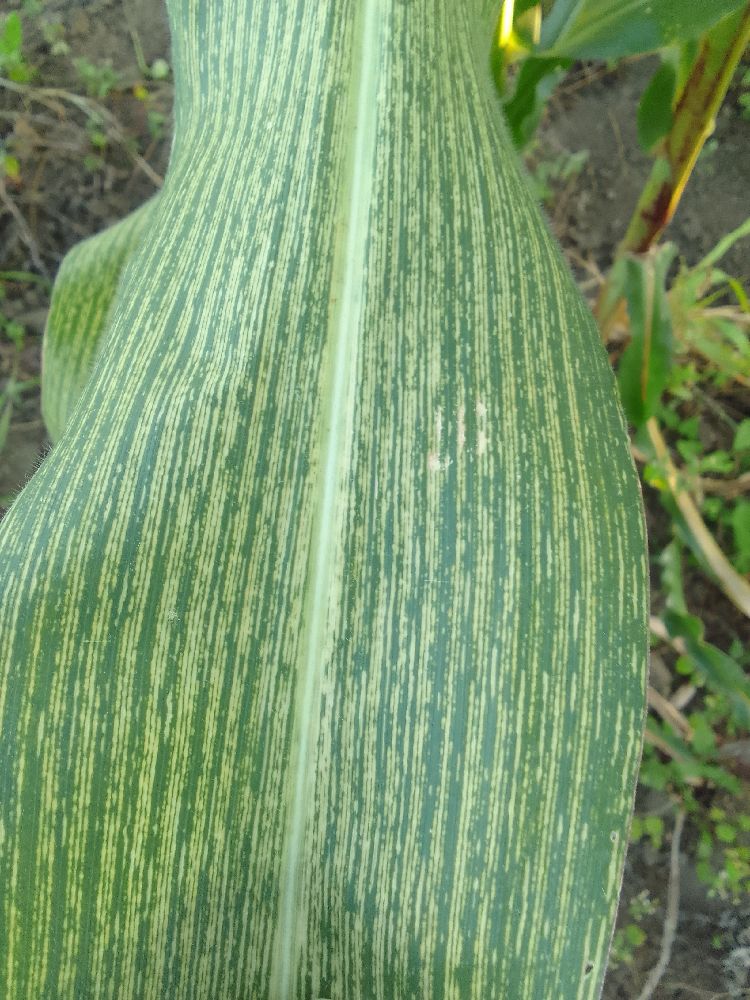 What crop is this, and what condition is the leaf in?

maize, maize streak virus
